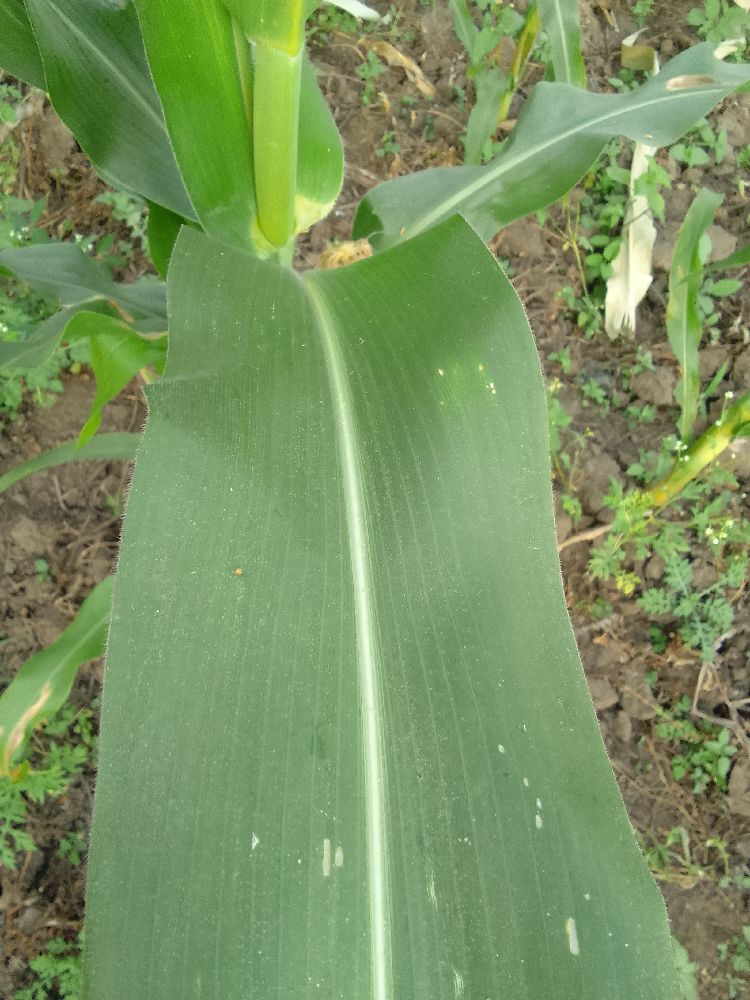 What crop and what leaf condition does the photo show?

maize, healthy
